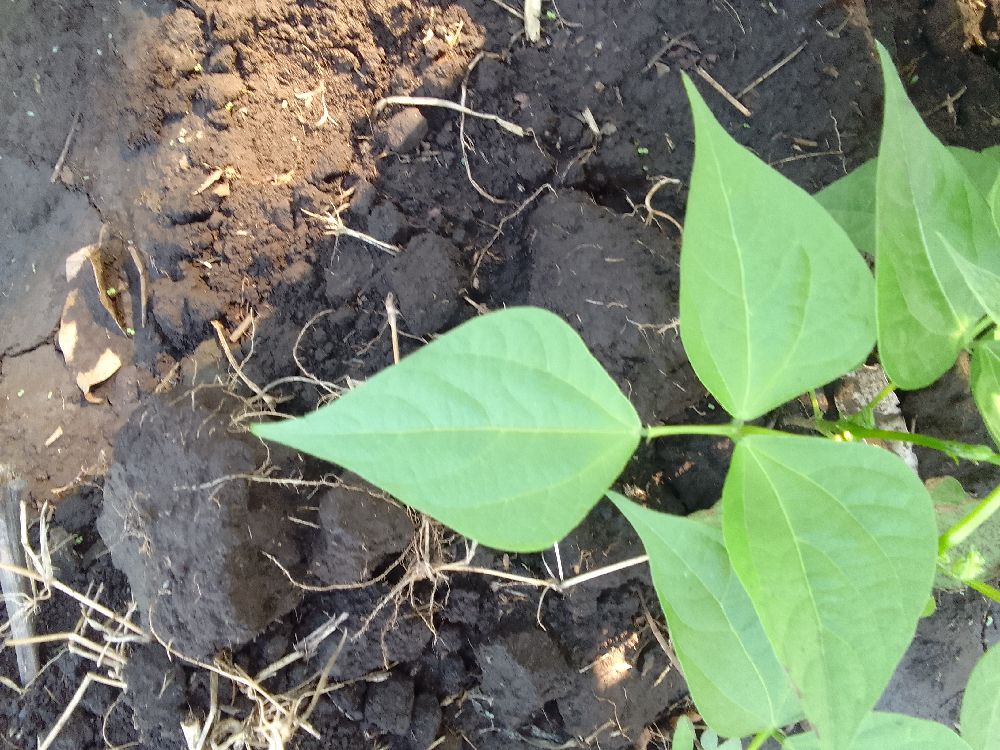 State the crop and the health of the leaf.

common bean, healthy
